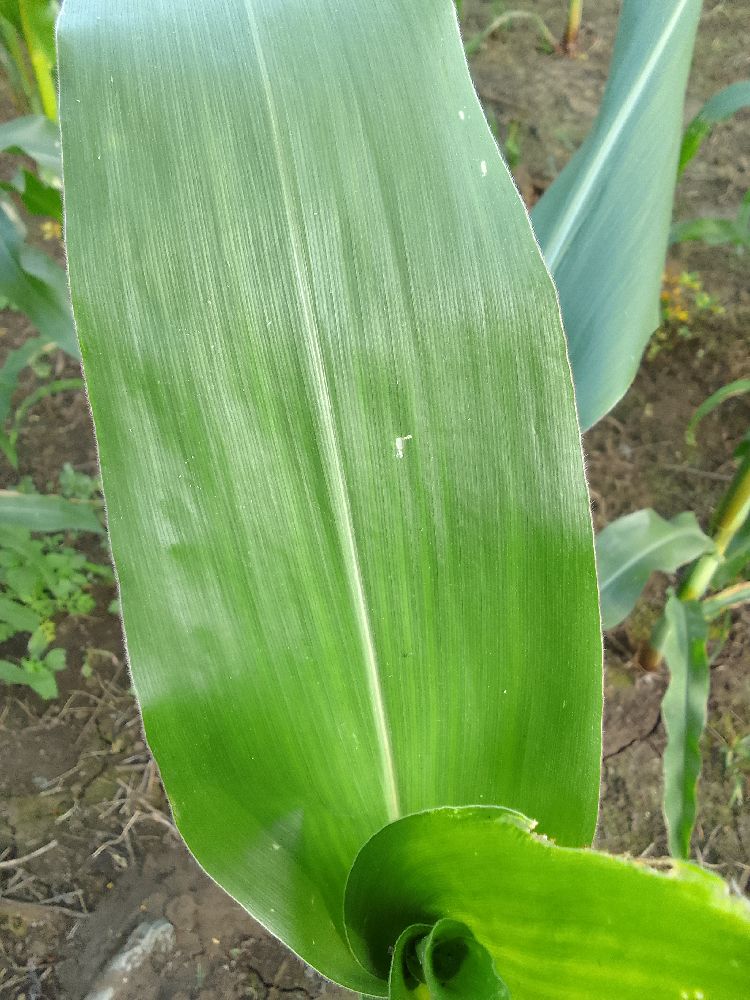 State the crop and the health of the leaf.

maize, healthy
